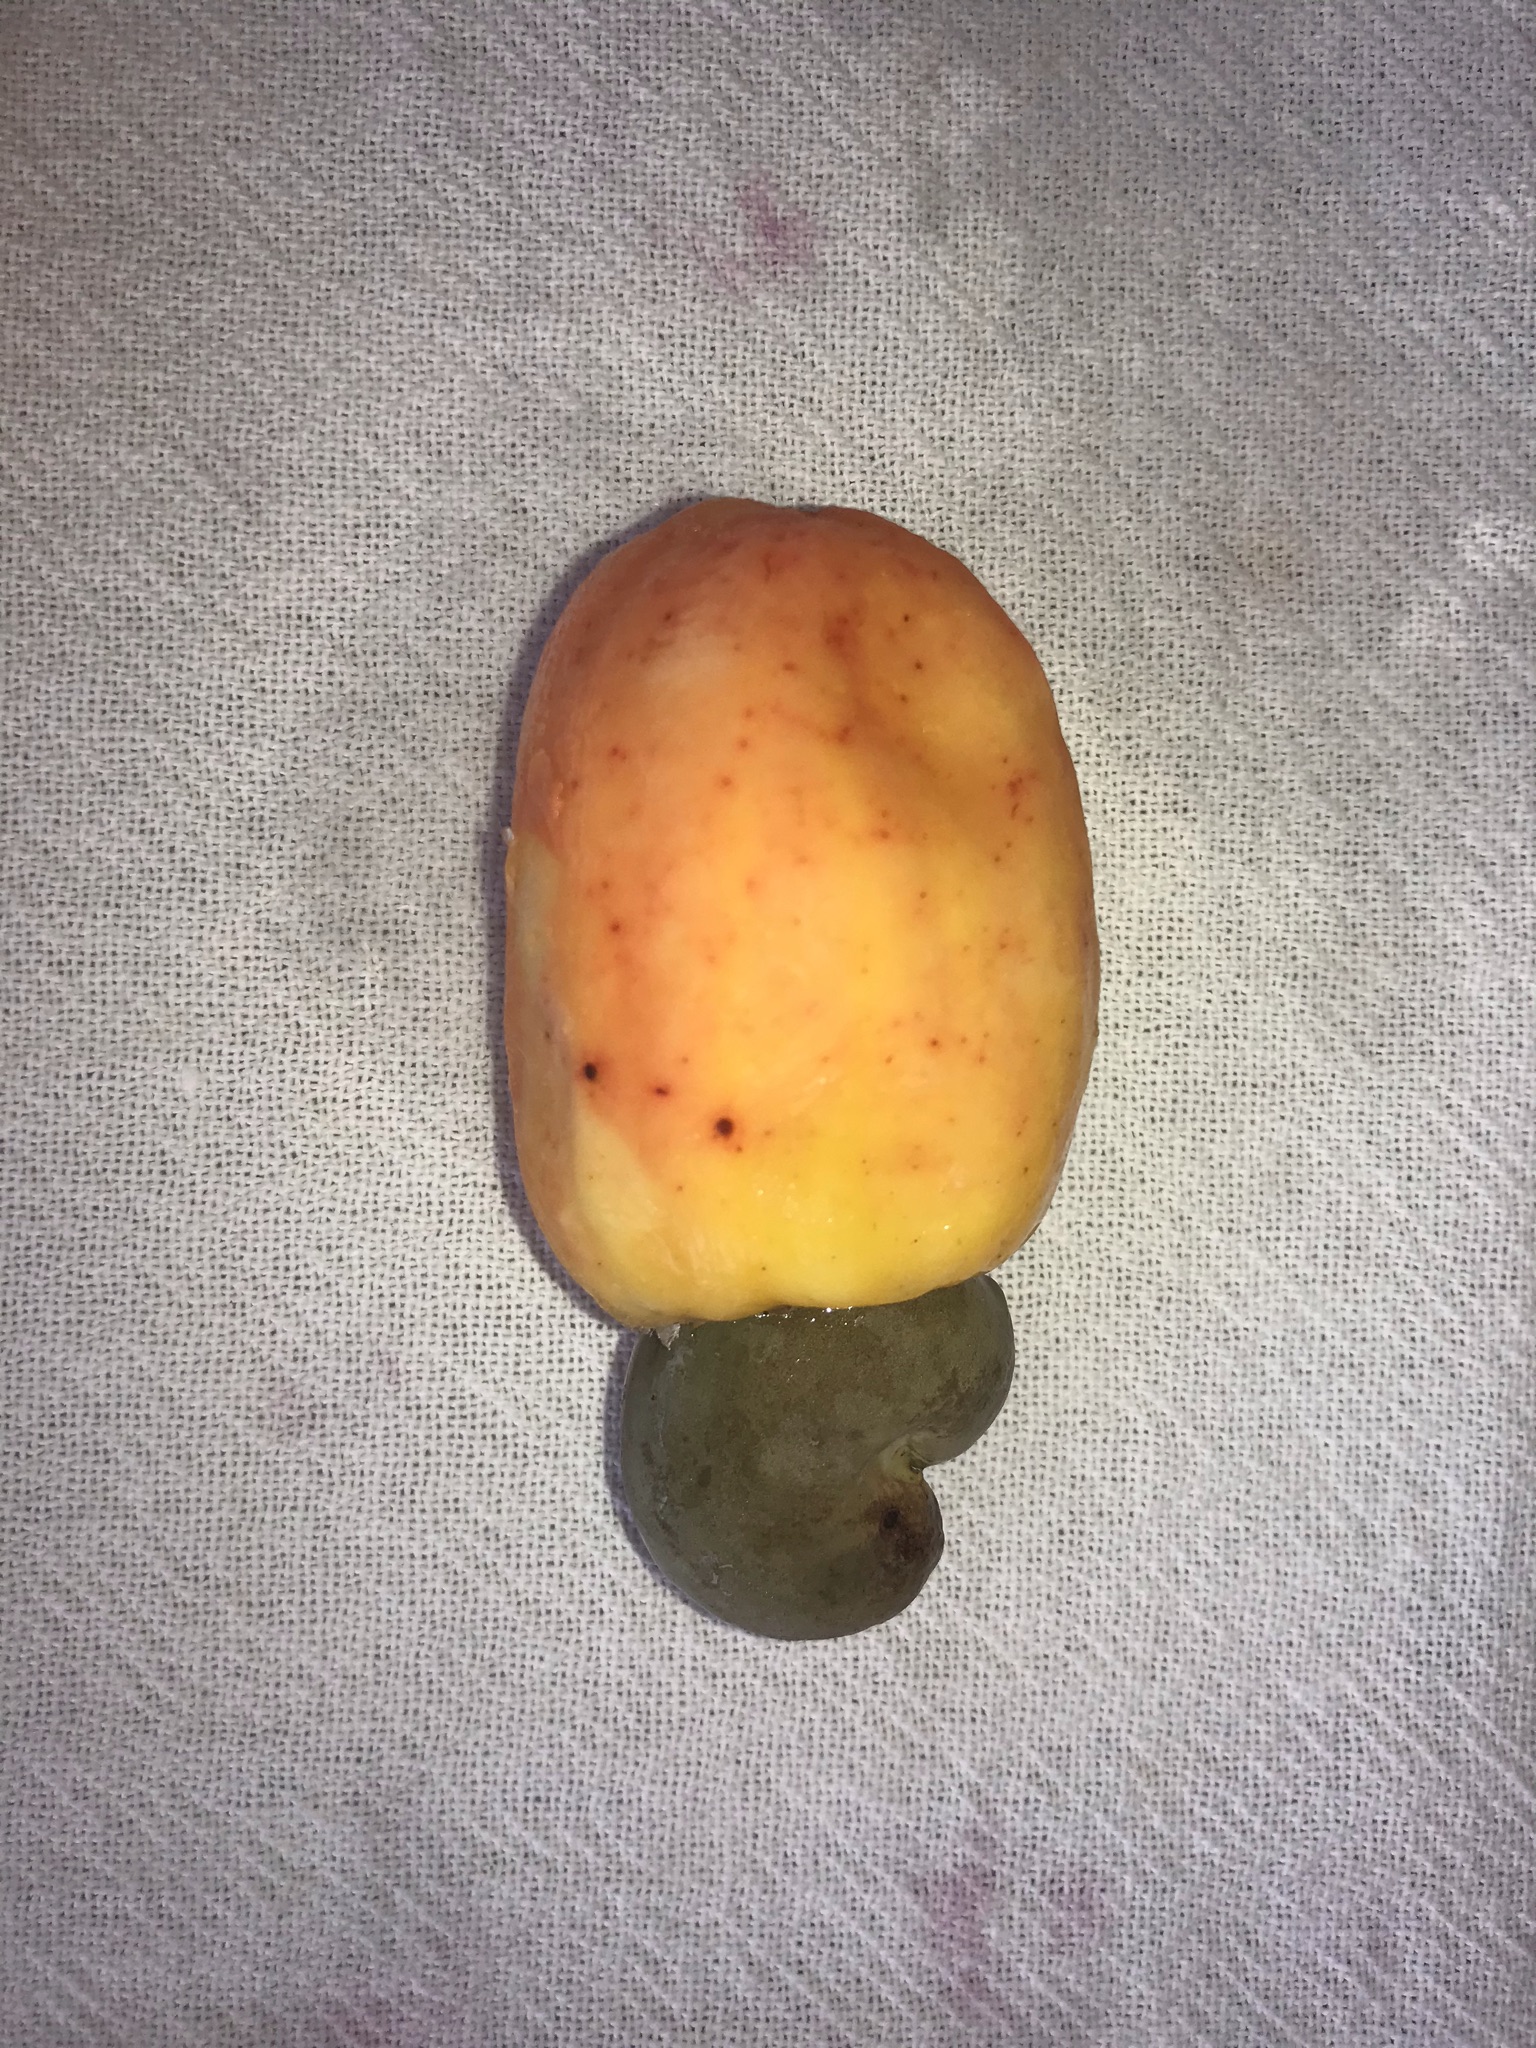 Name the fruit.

caju amarelo
